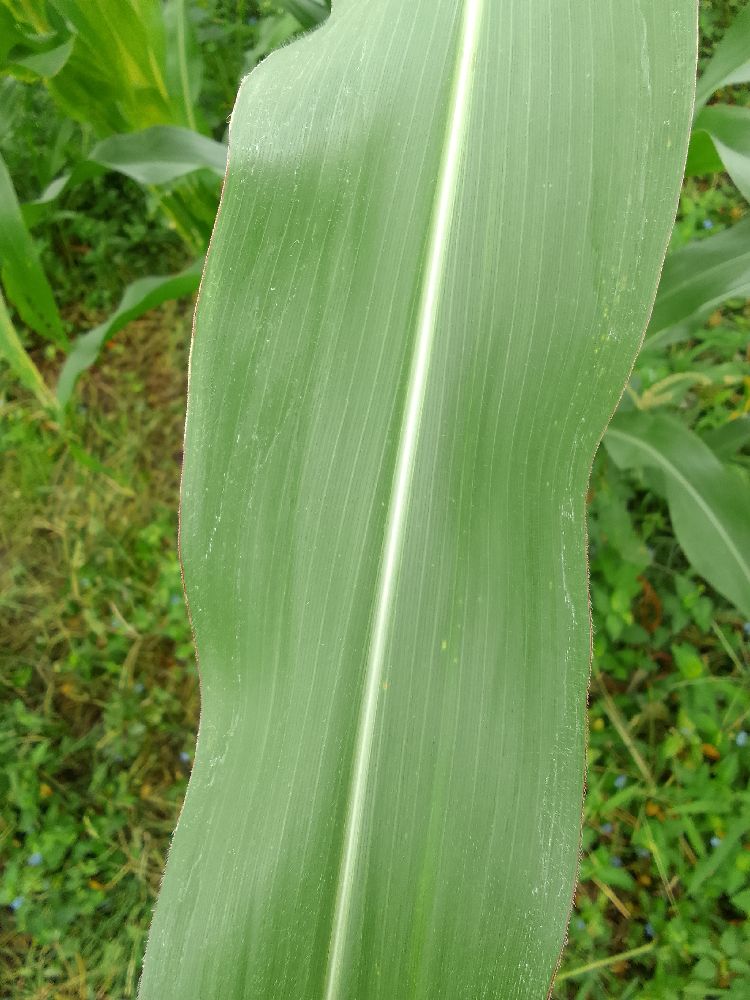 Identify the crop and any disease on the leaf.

maize, healthy
